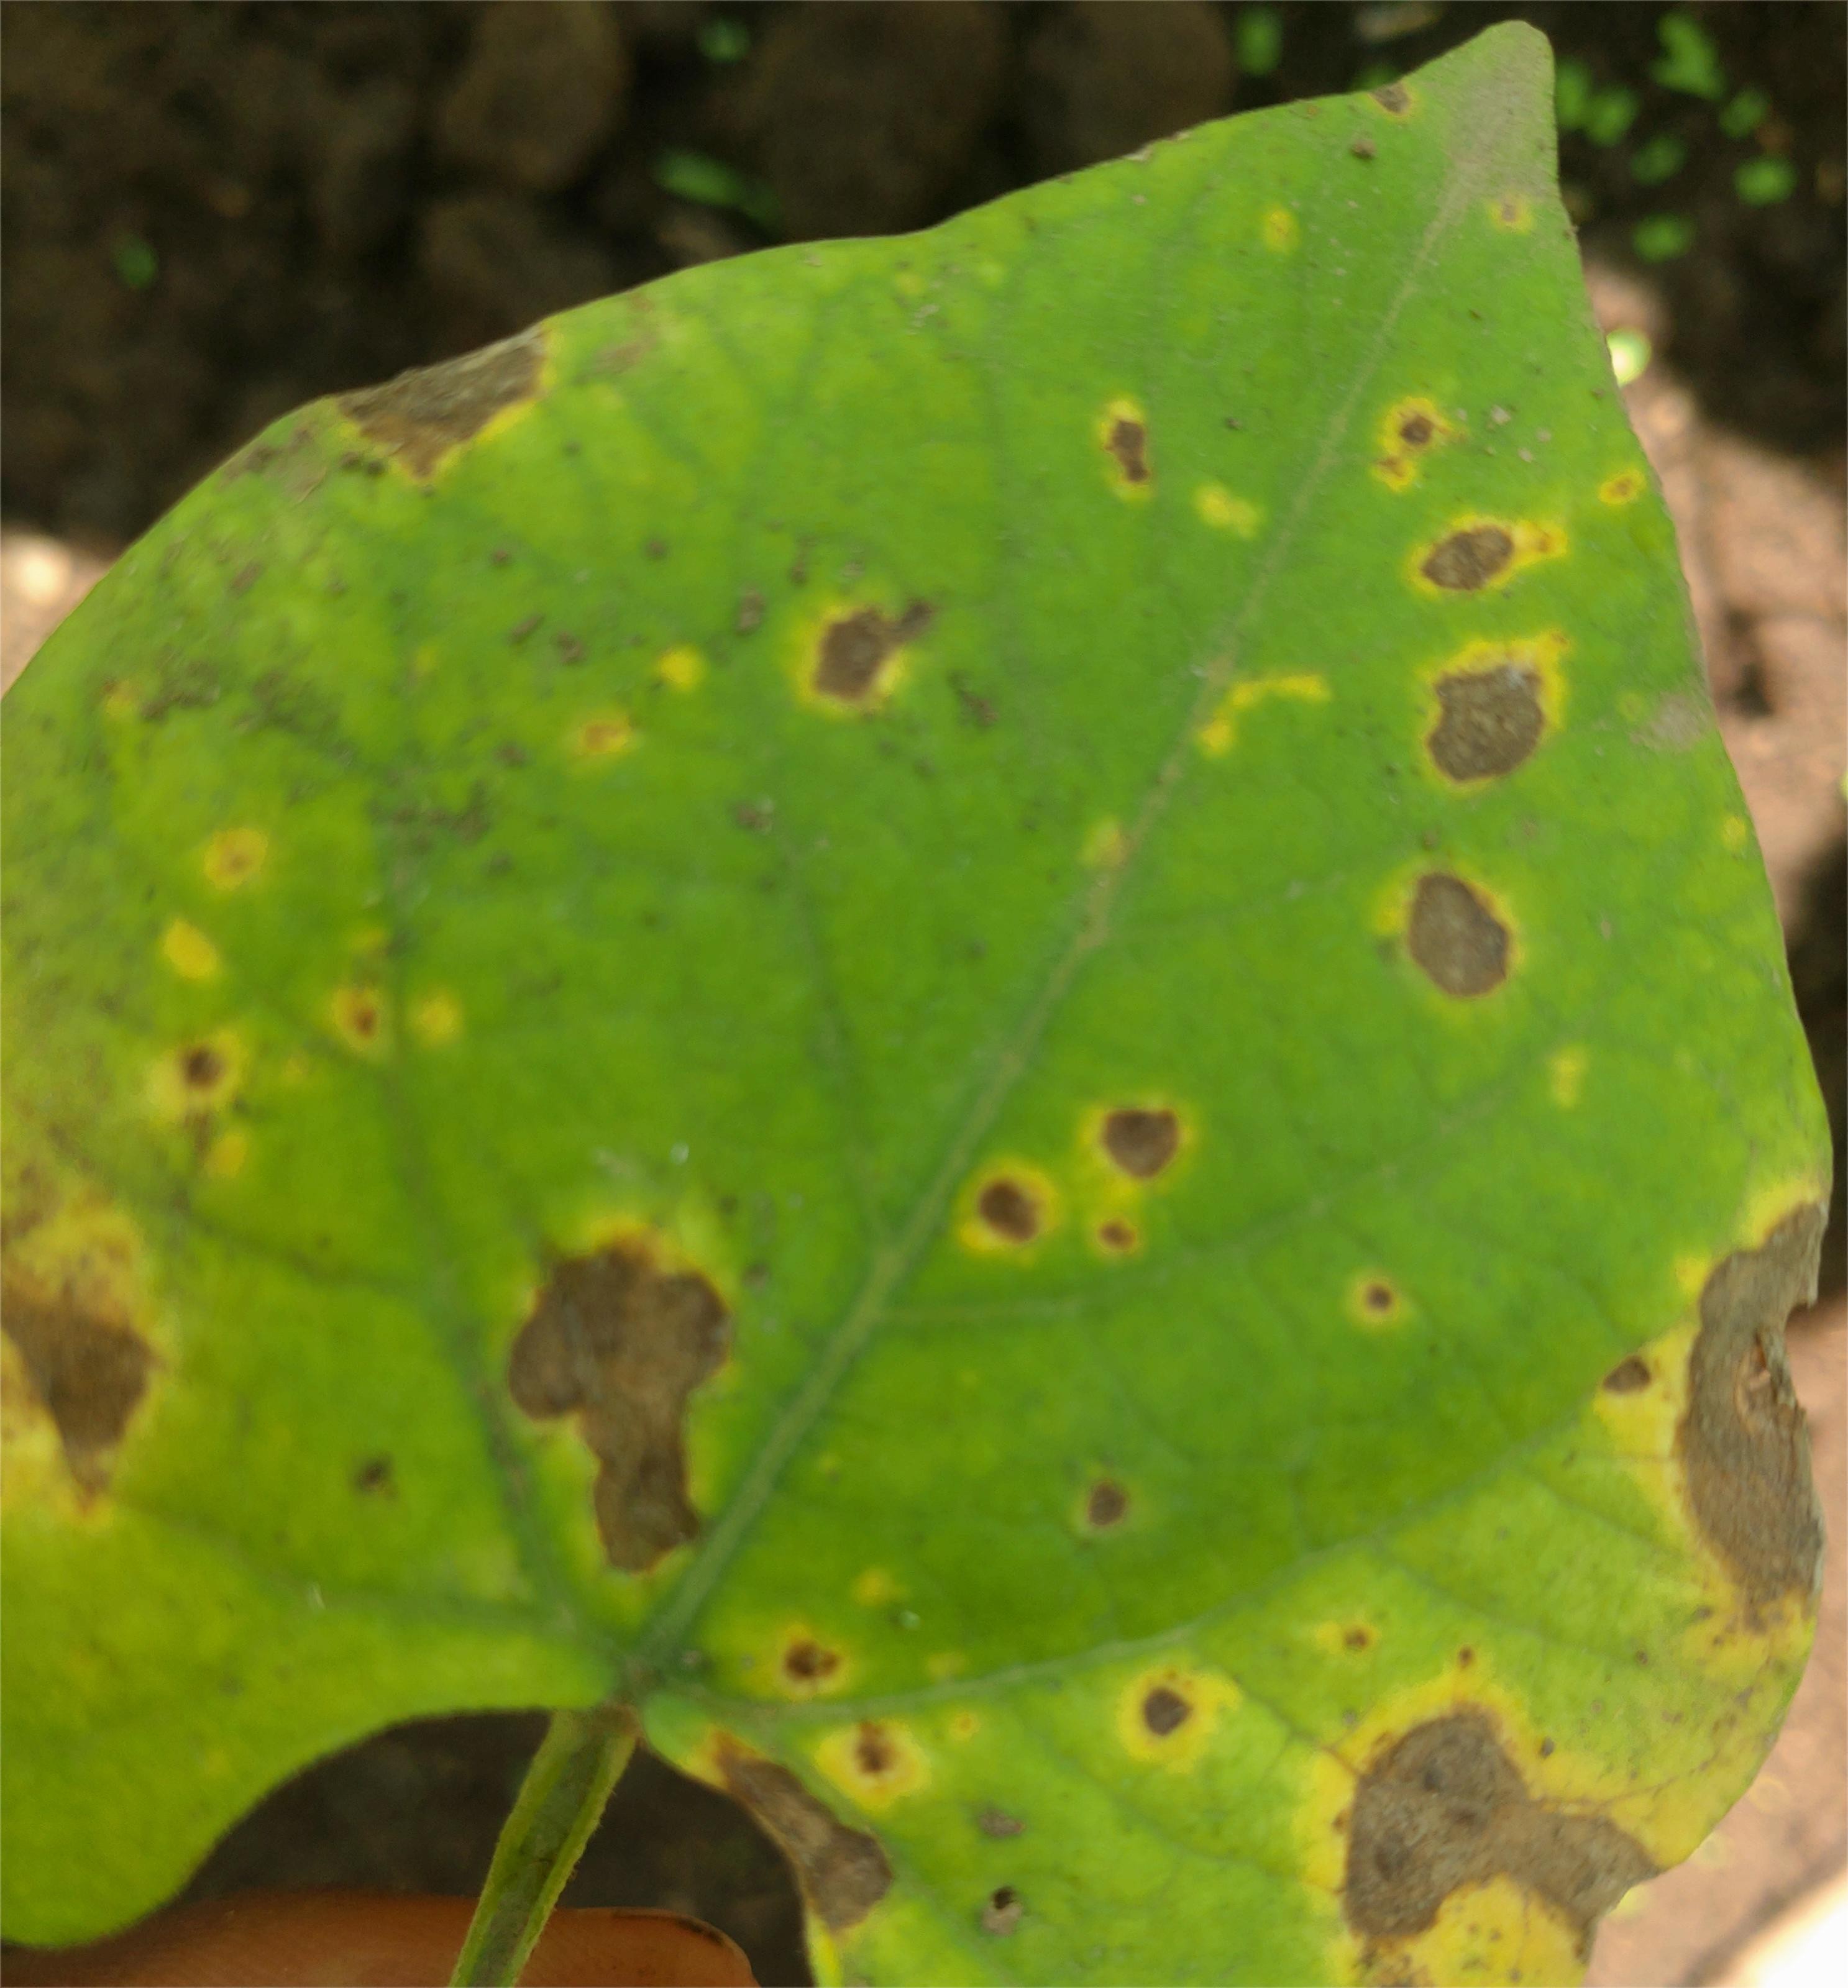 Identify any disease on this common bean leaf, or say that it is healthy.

rust
